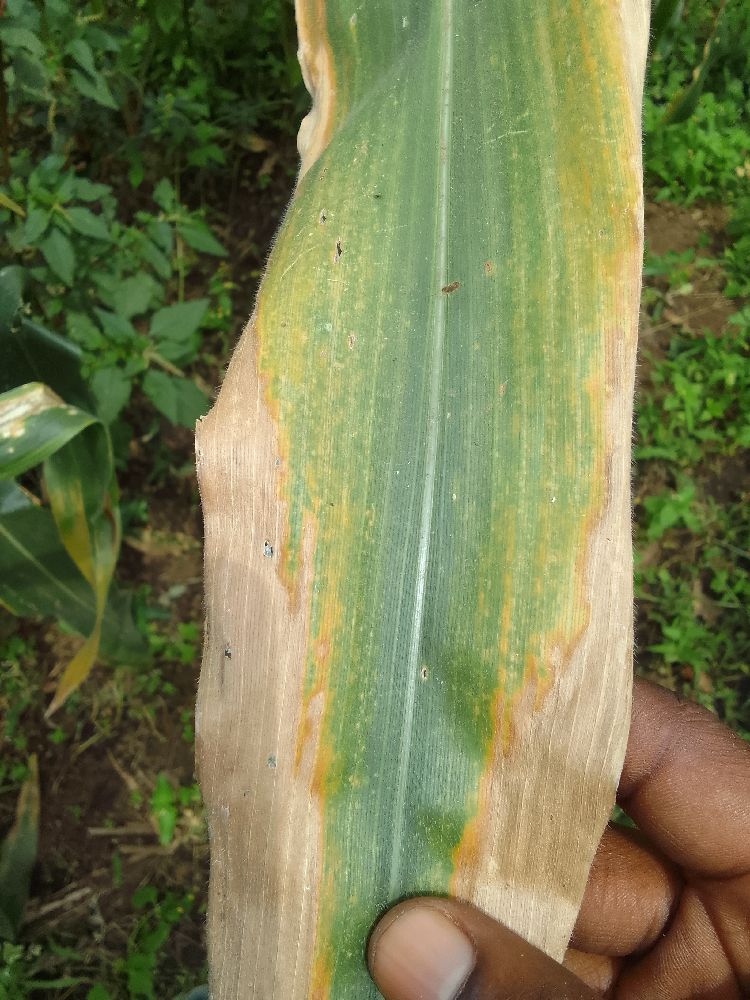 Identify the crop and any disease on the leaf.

maize, maize lethal necrosis
